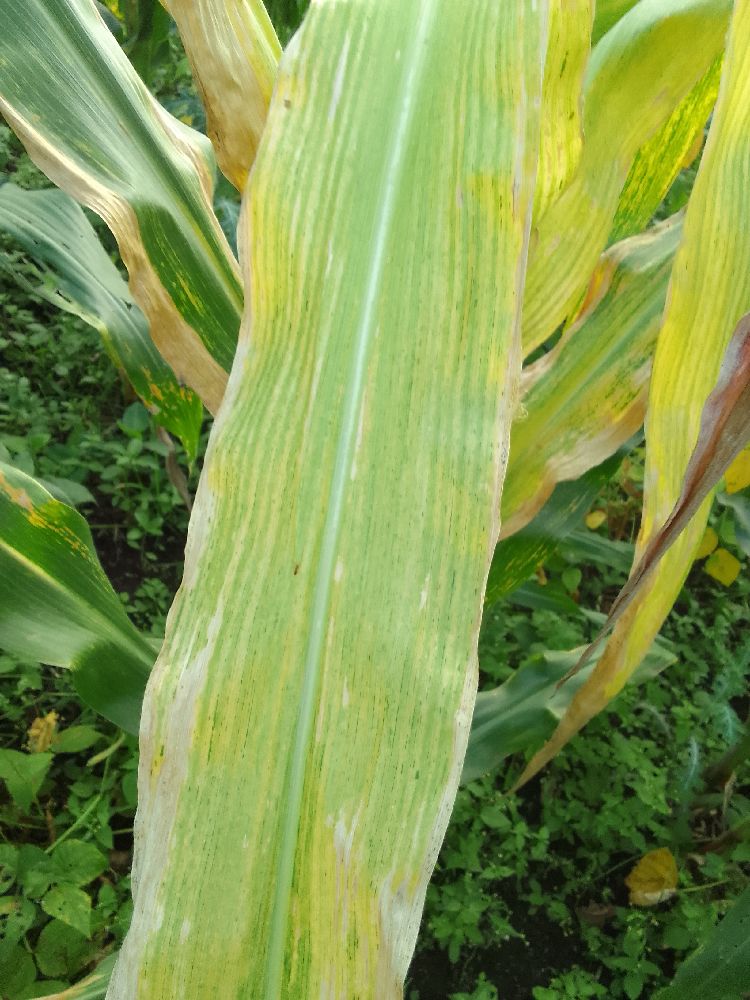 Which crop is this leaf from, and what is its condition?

maize, maize lethal necrosis
